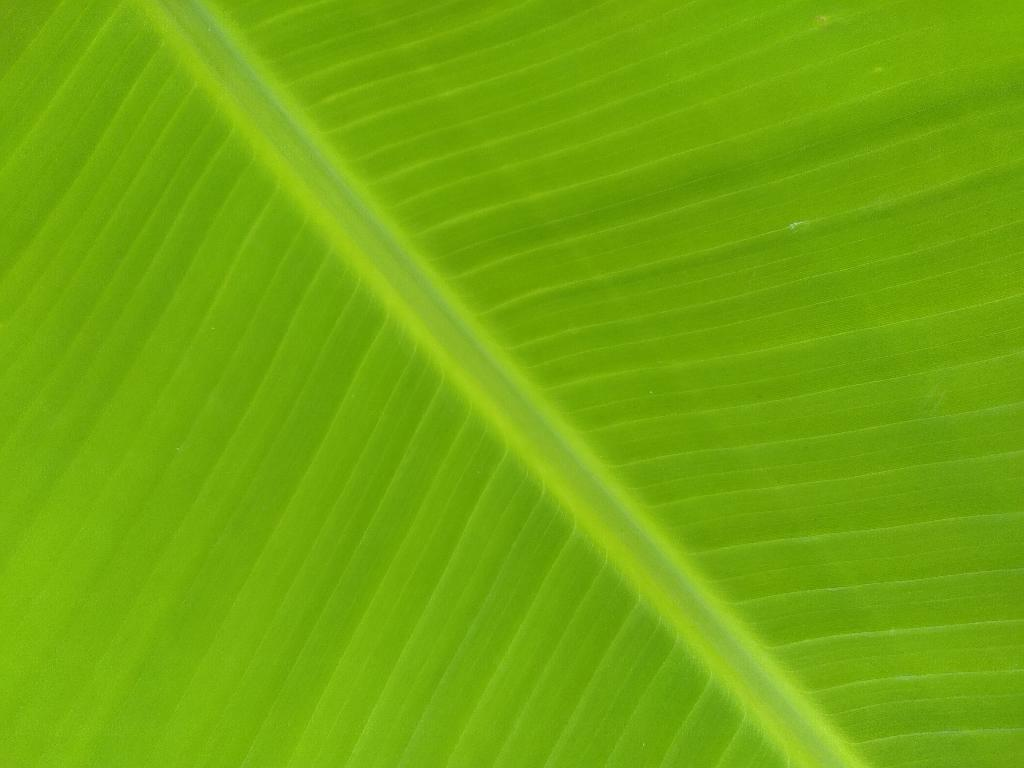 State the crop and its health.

banana, healthy
